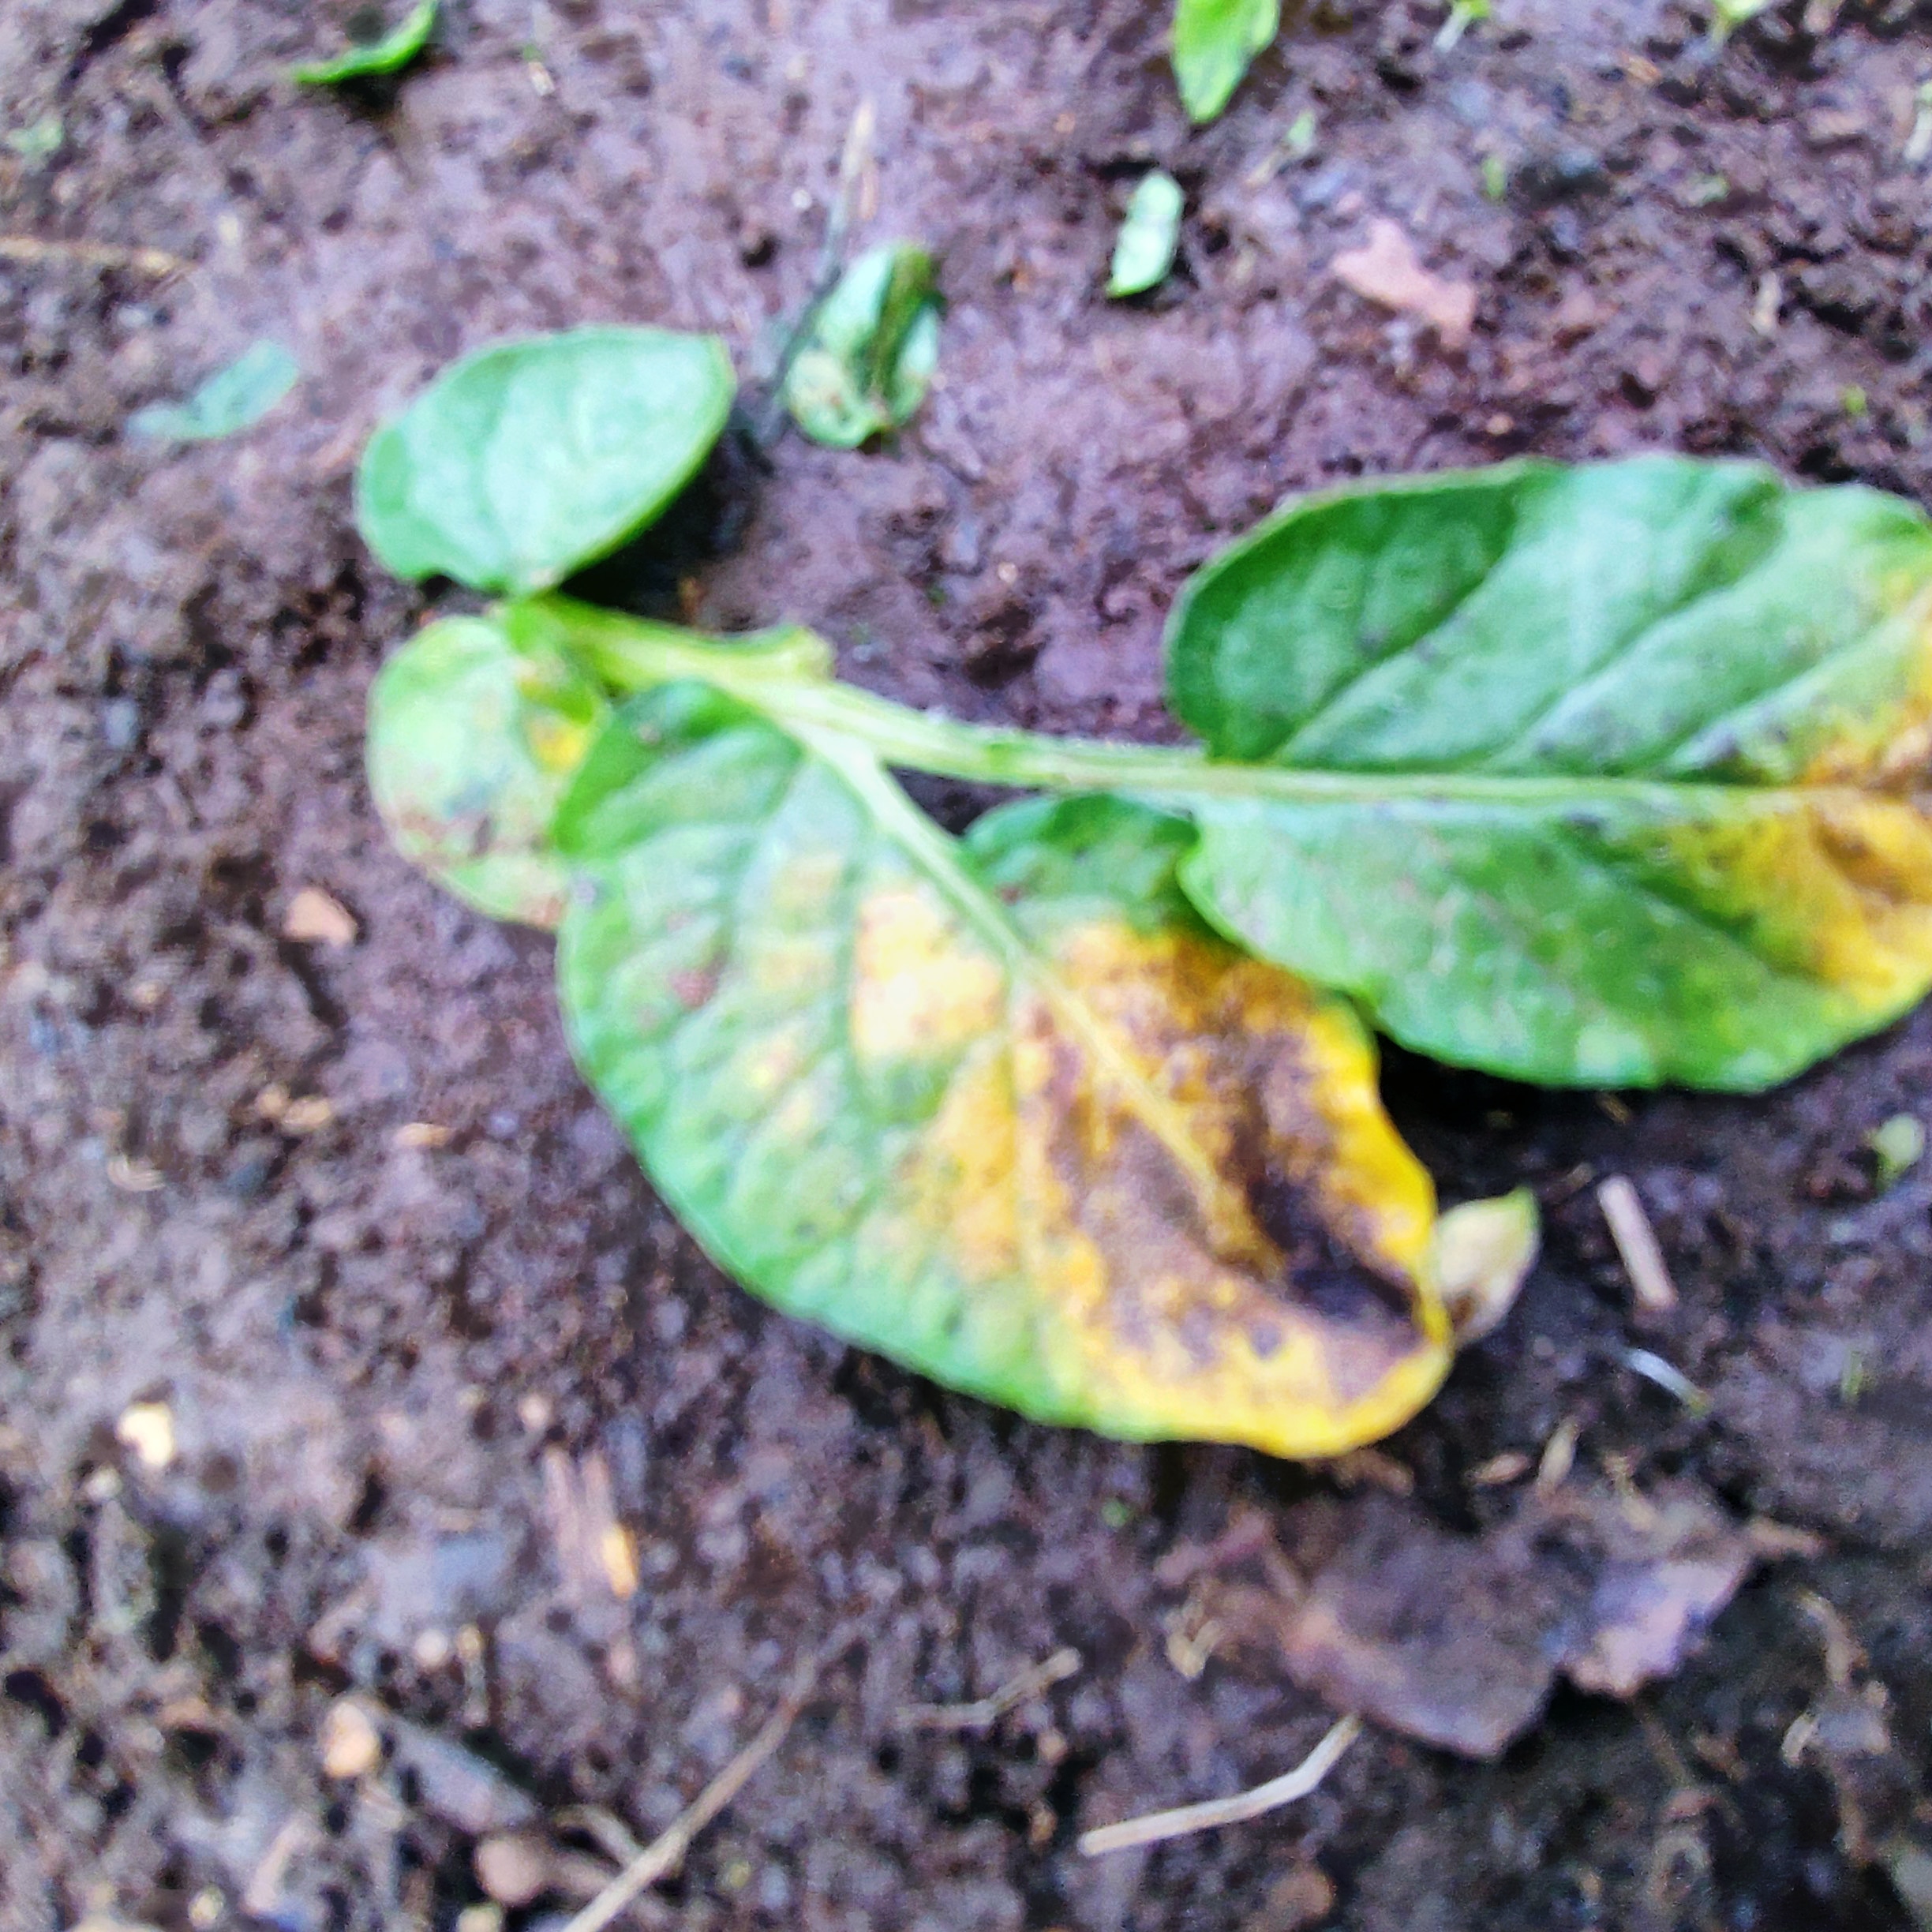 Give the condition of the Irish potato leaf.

late blight
